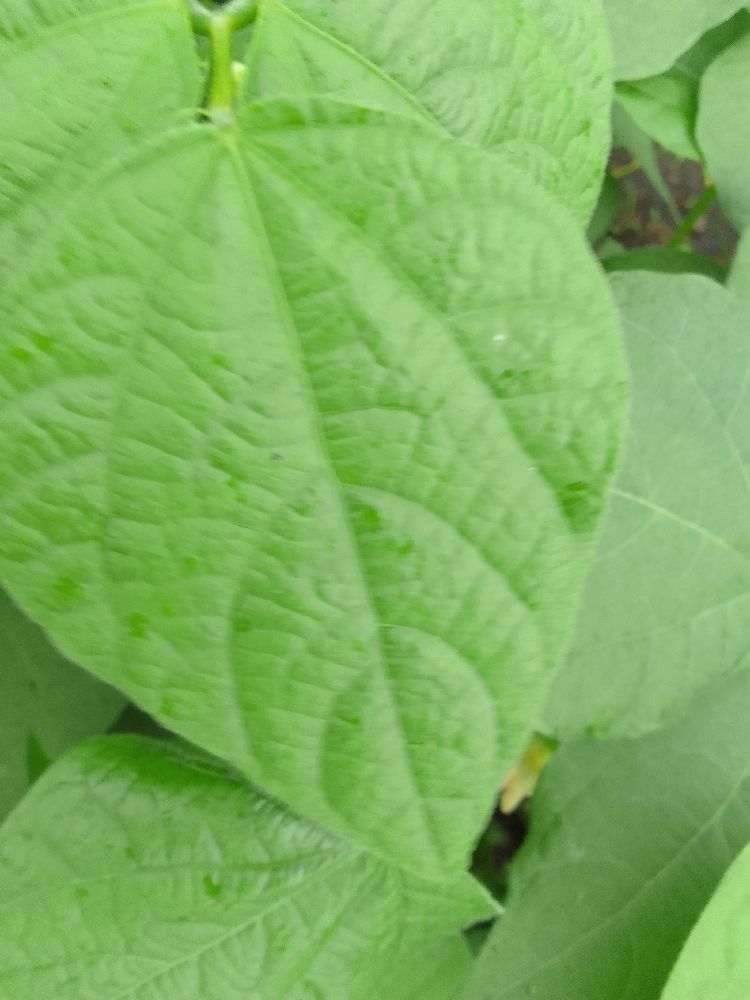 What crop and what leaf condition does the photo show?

common bean, healthy
